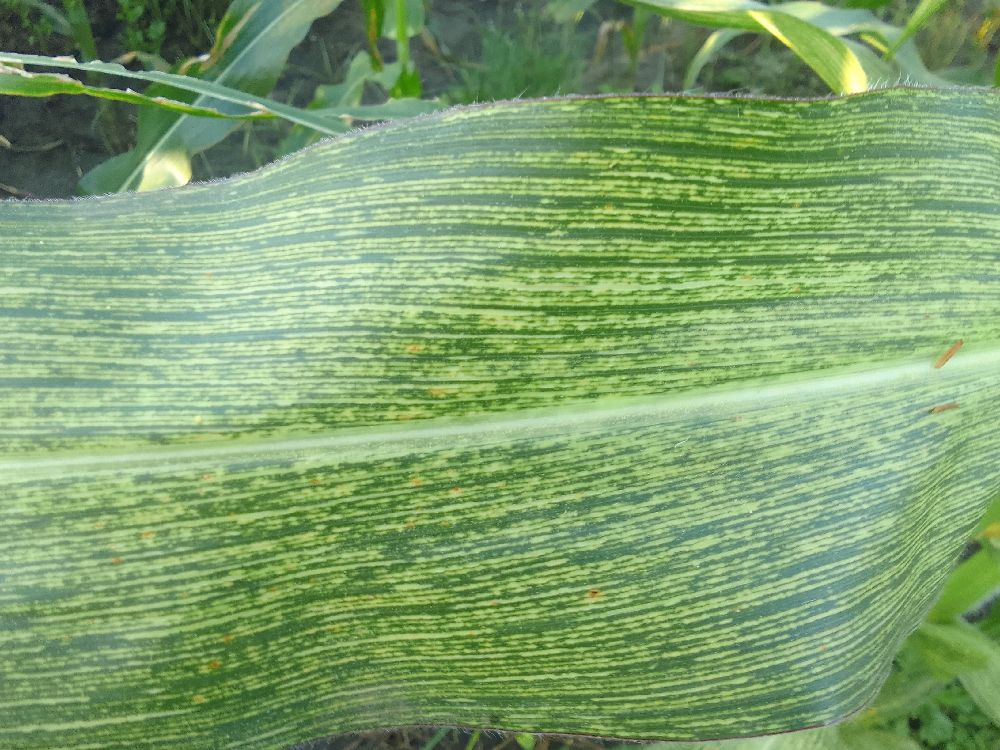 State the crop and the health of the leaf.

maize, maize streak virus
